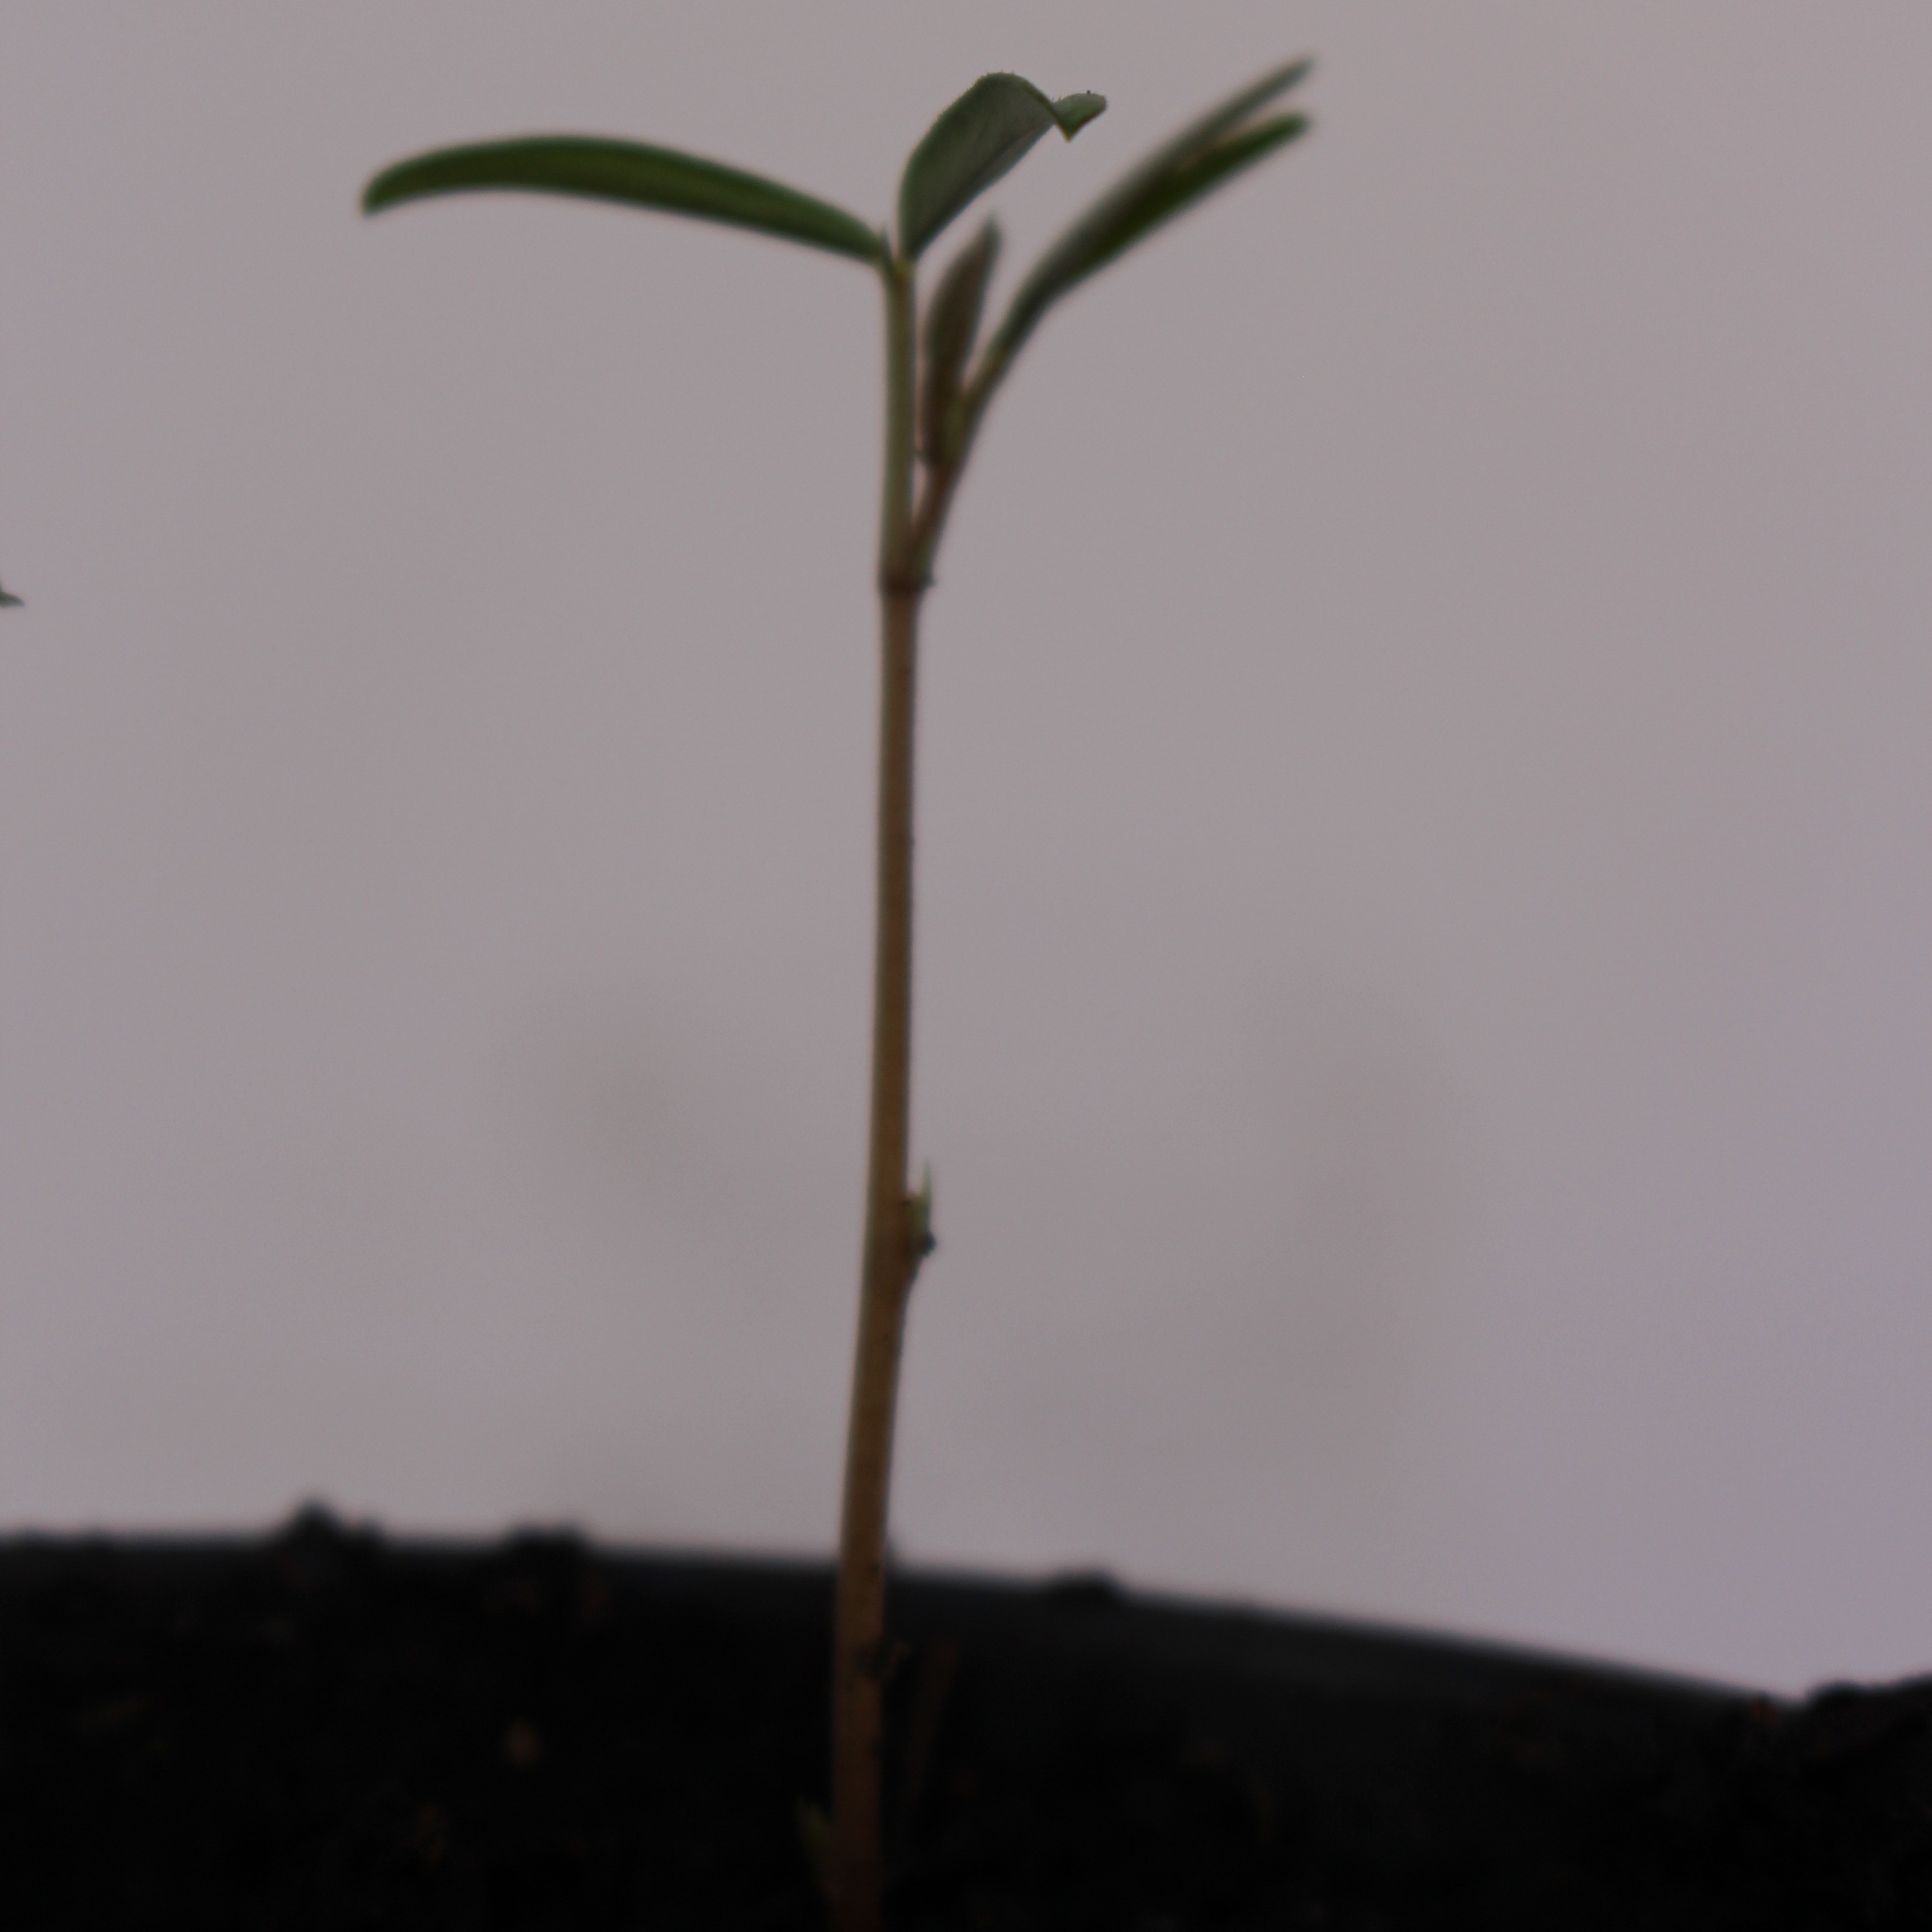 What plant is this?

Vicia sativa
